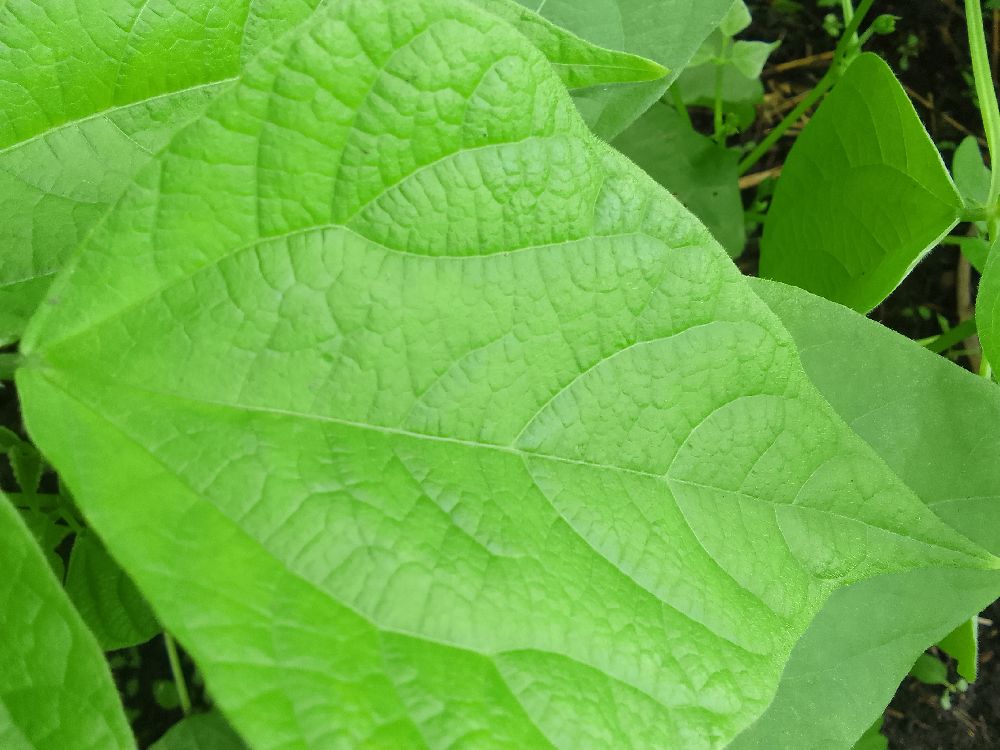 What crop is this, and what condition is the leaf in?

common bean, healthy
